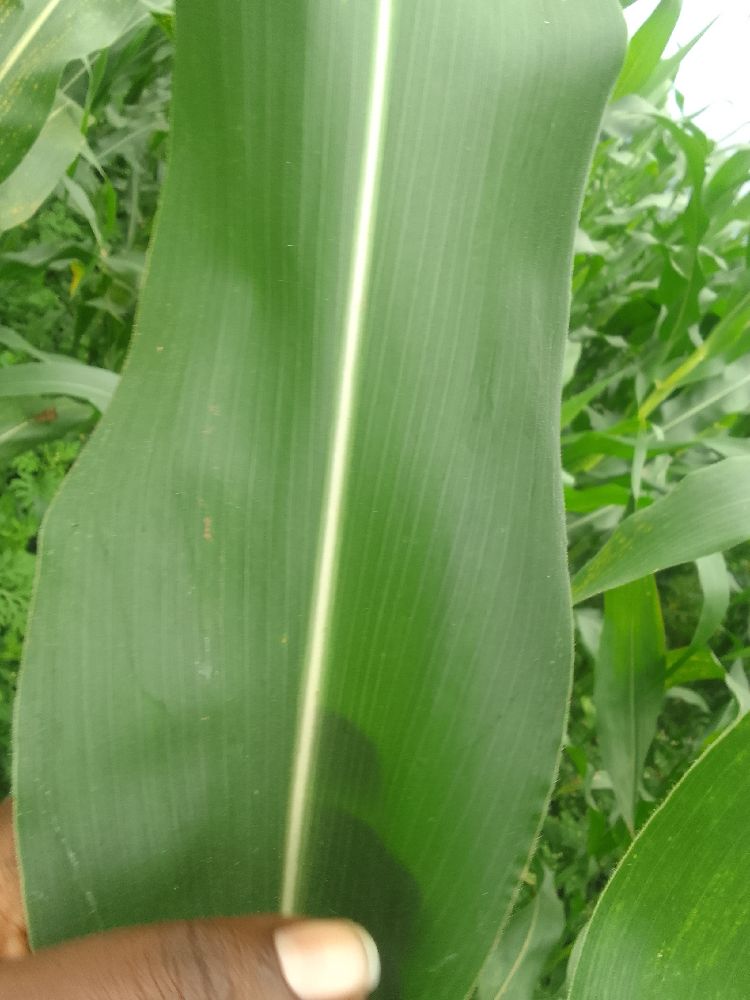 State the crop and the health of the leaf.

maize, healthy
